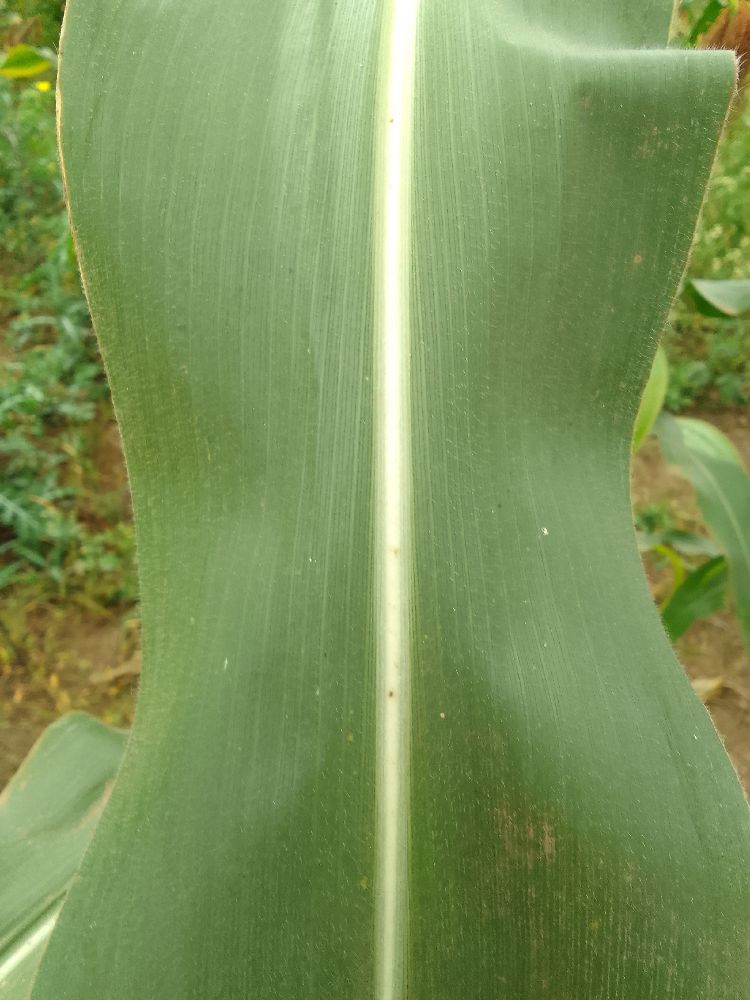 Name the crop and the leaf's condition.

maize, healthy
